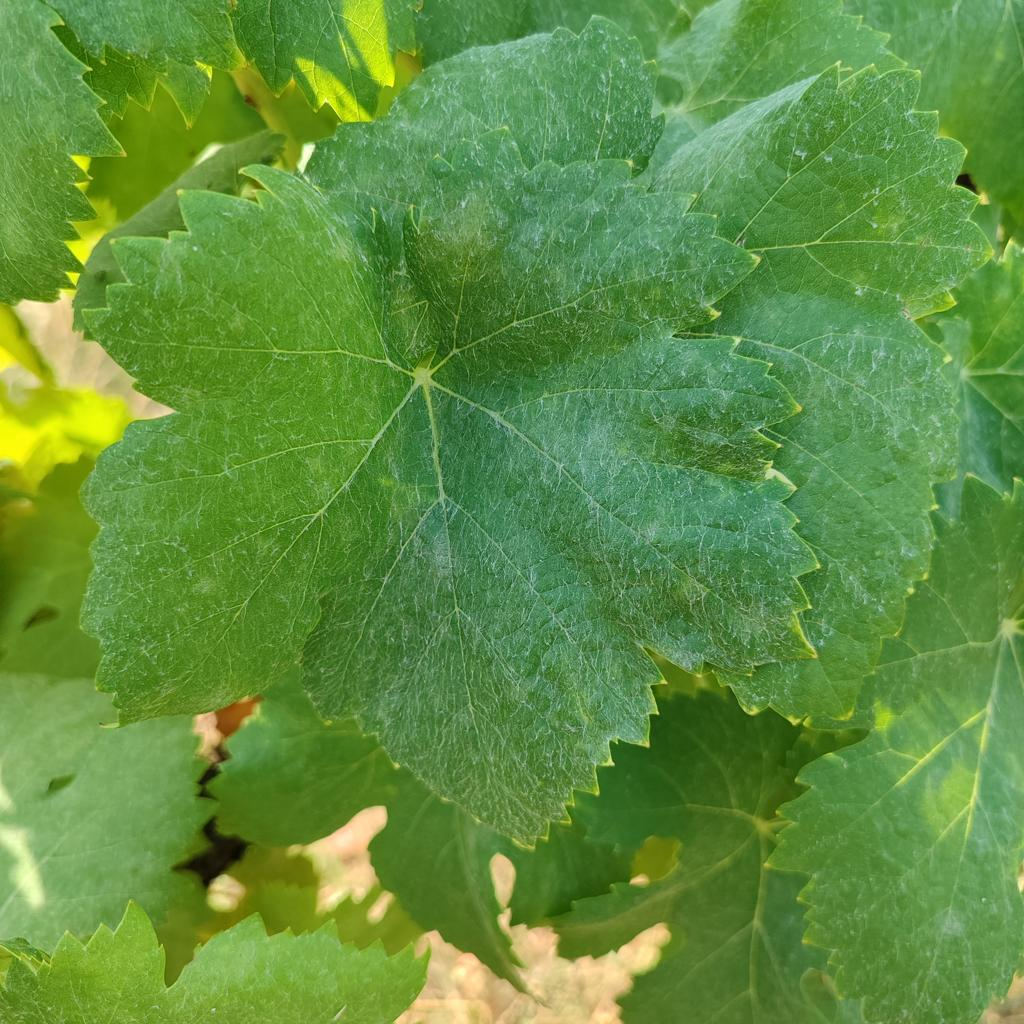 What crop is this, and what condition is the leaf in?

grapevine, powdery mildew
